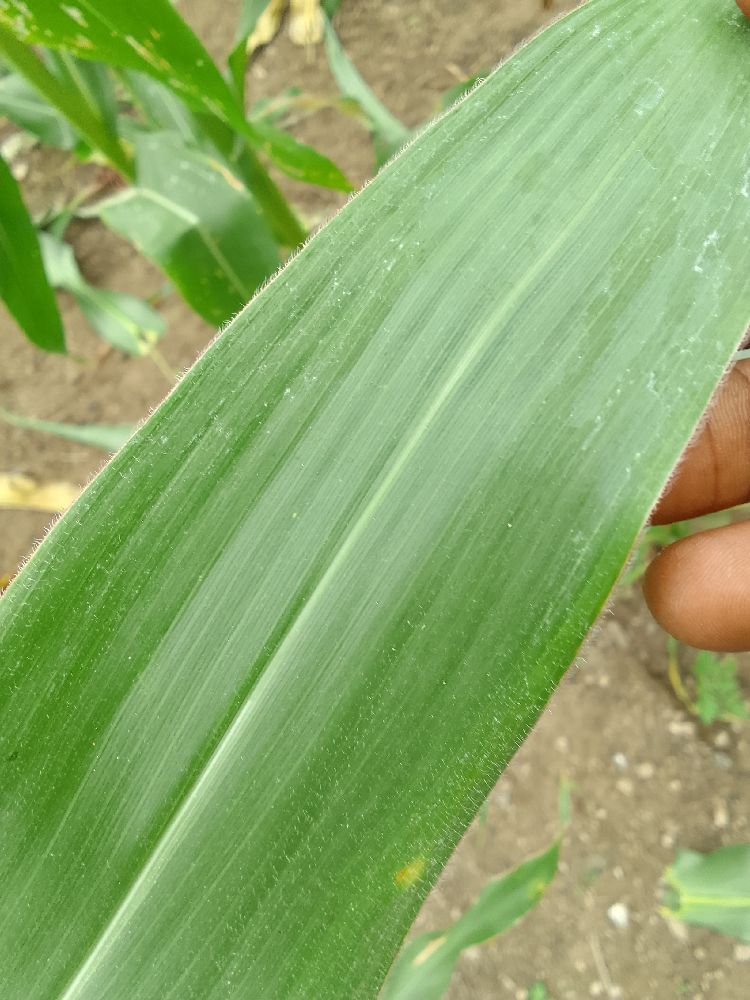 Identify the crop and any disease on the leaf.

maize, healthy
